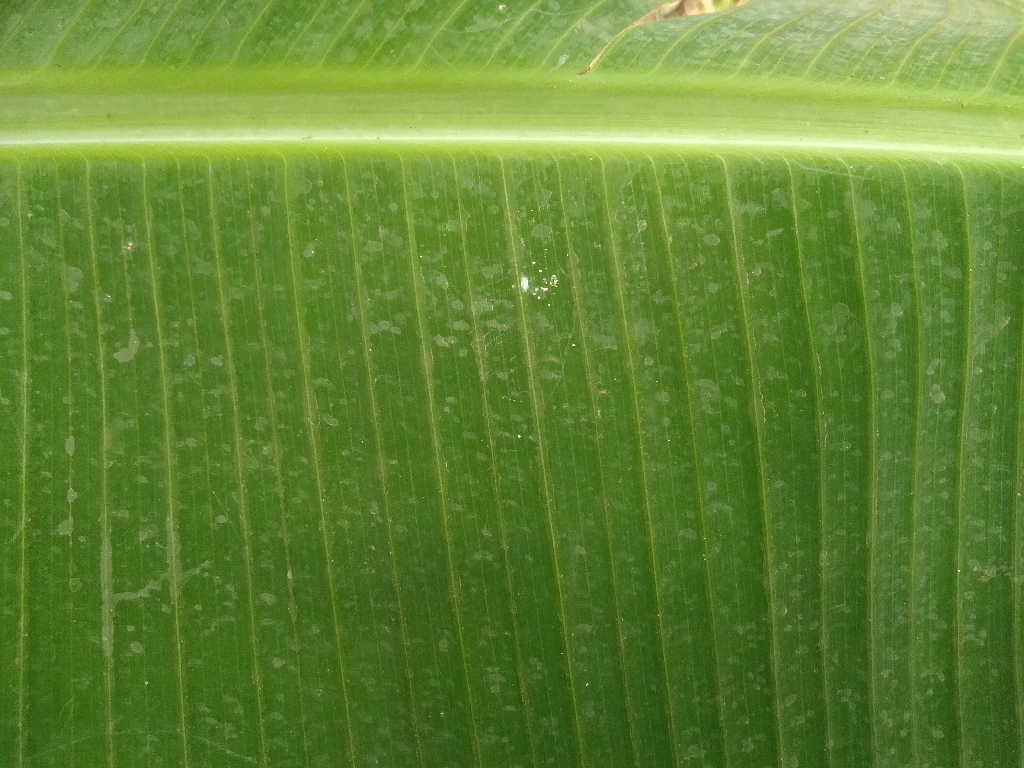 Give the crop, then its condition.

banana, healthy
